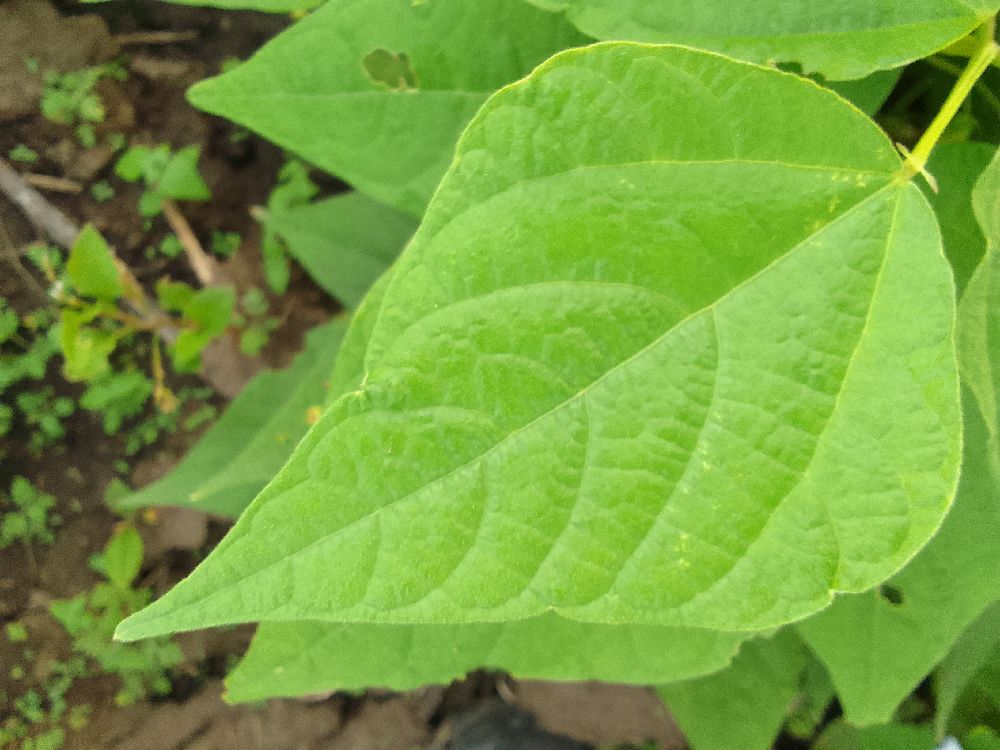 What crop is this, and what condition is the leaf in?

common bean, healthy
